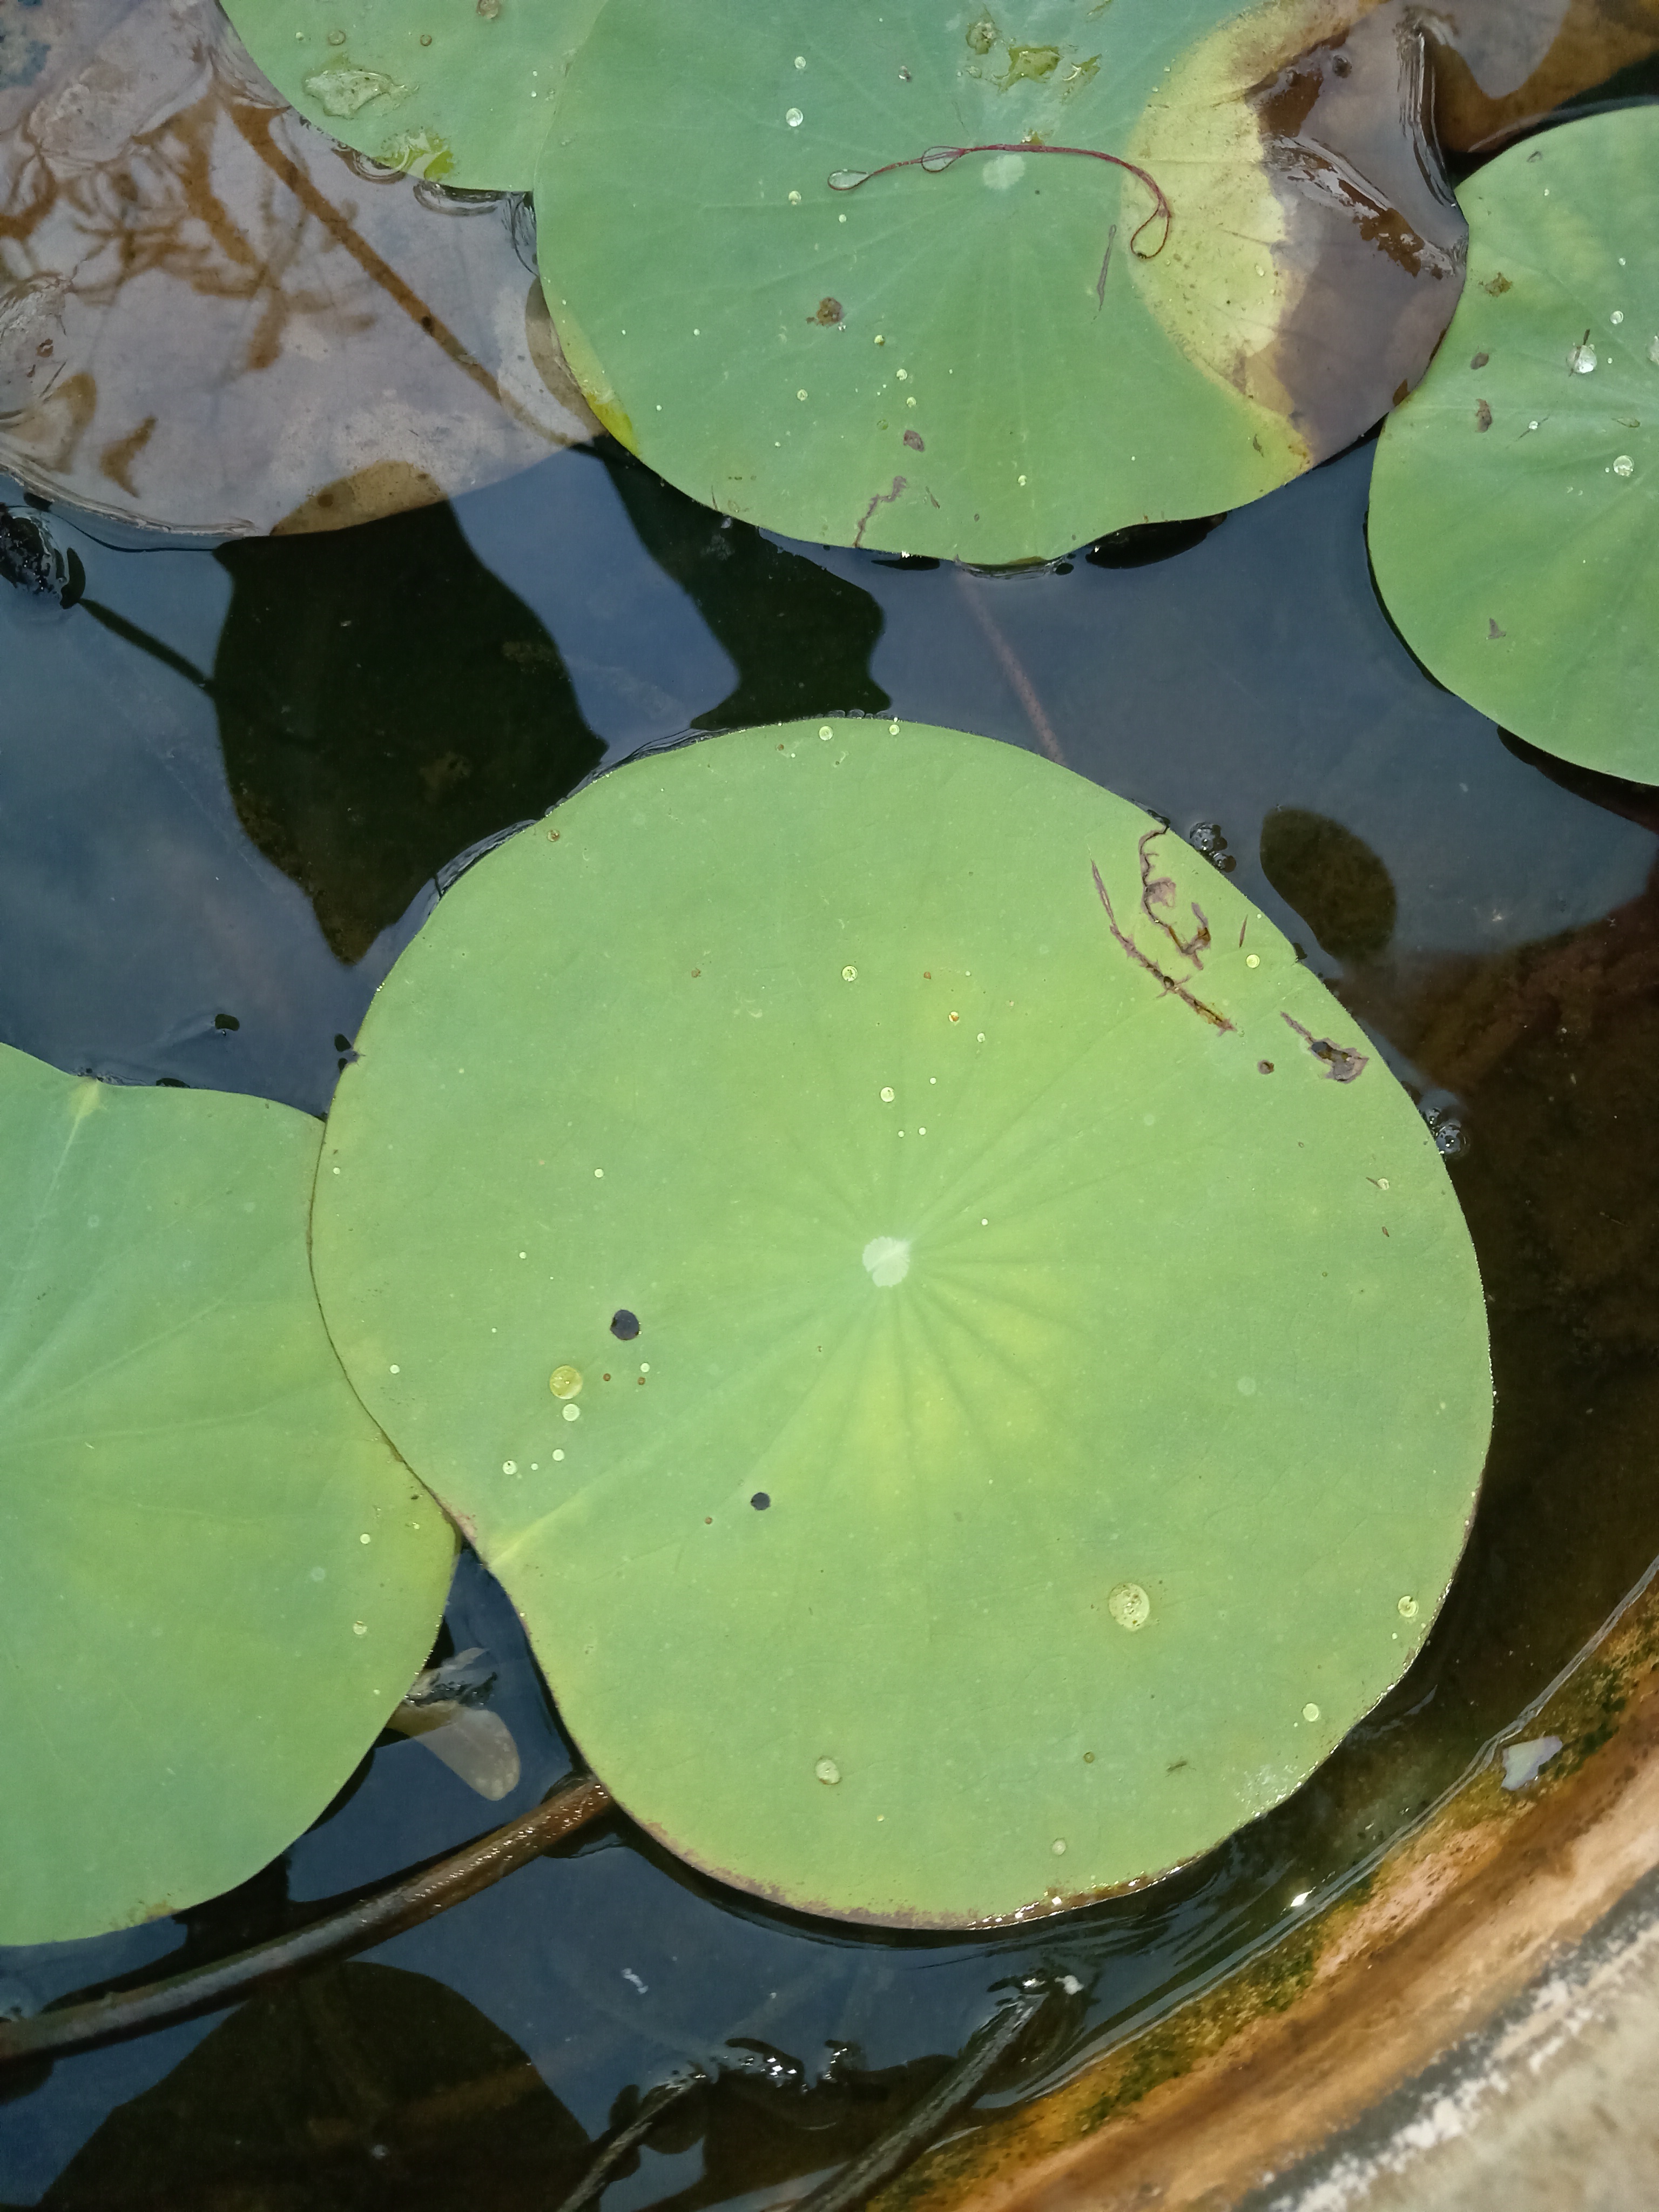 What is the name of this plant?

lotus
